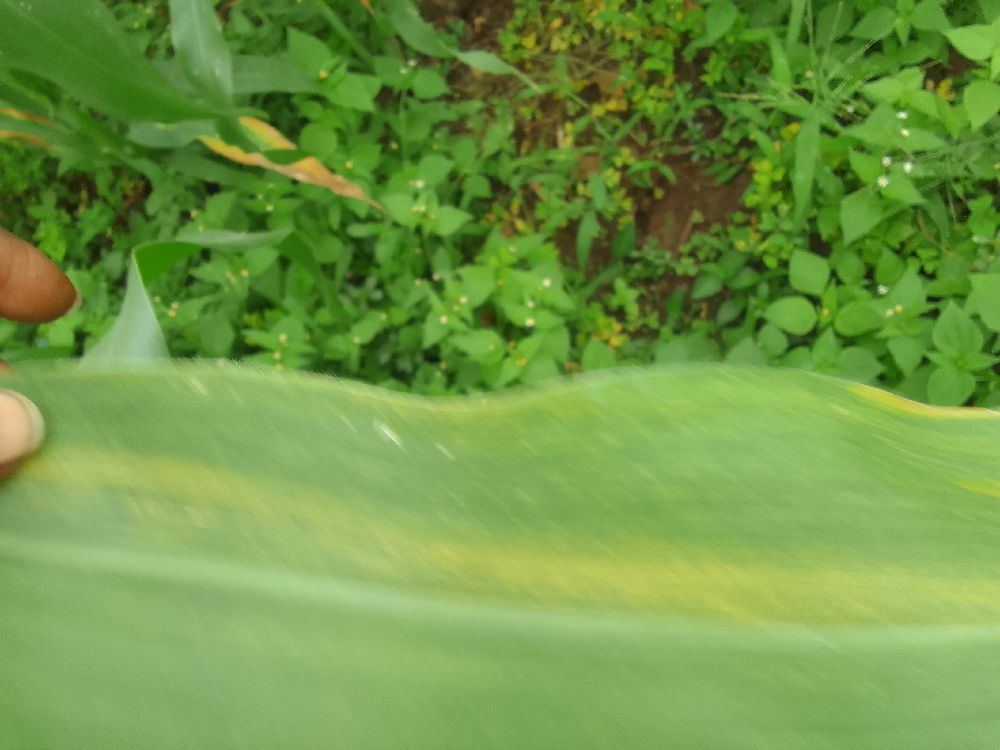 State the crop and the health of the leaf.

maize, maize lethal necrosis
